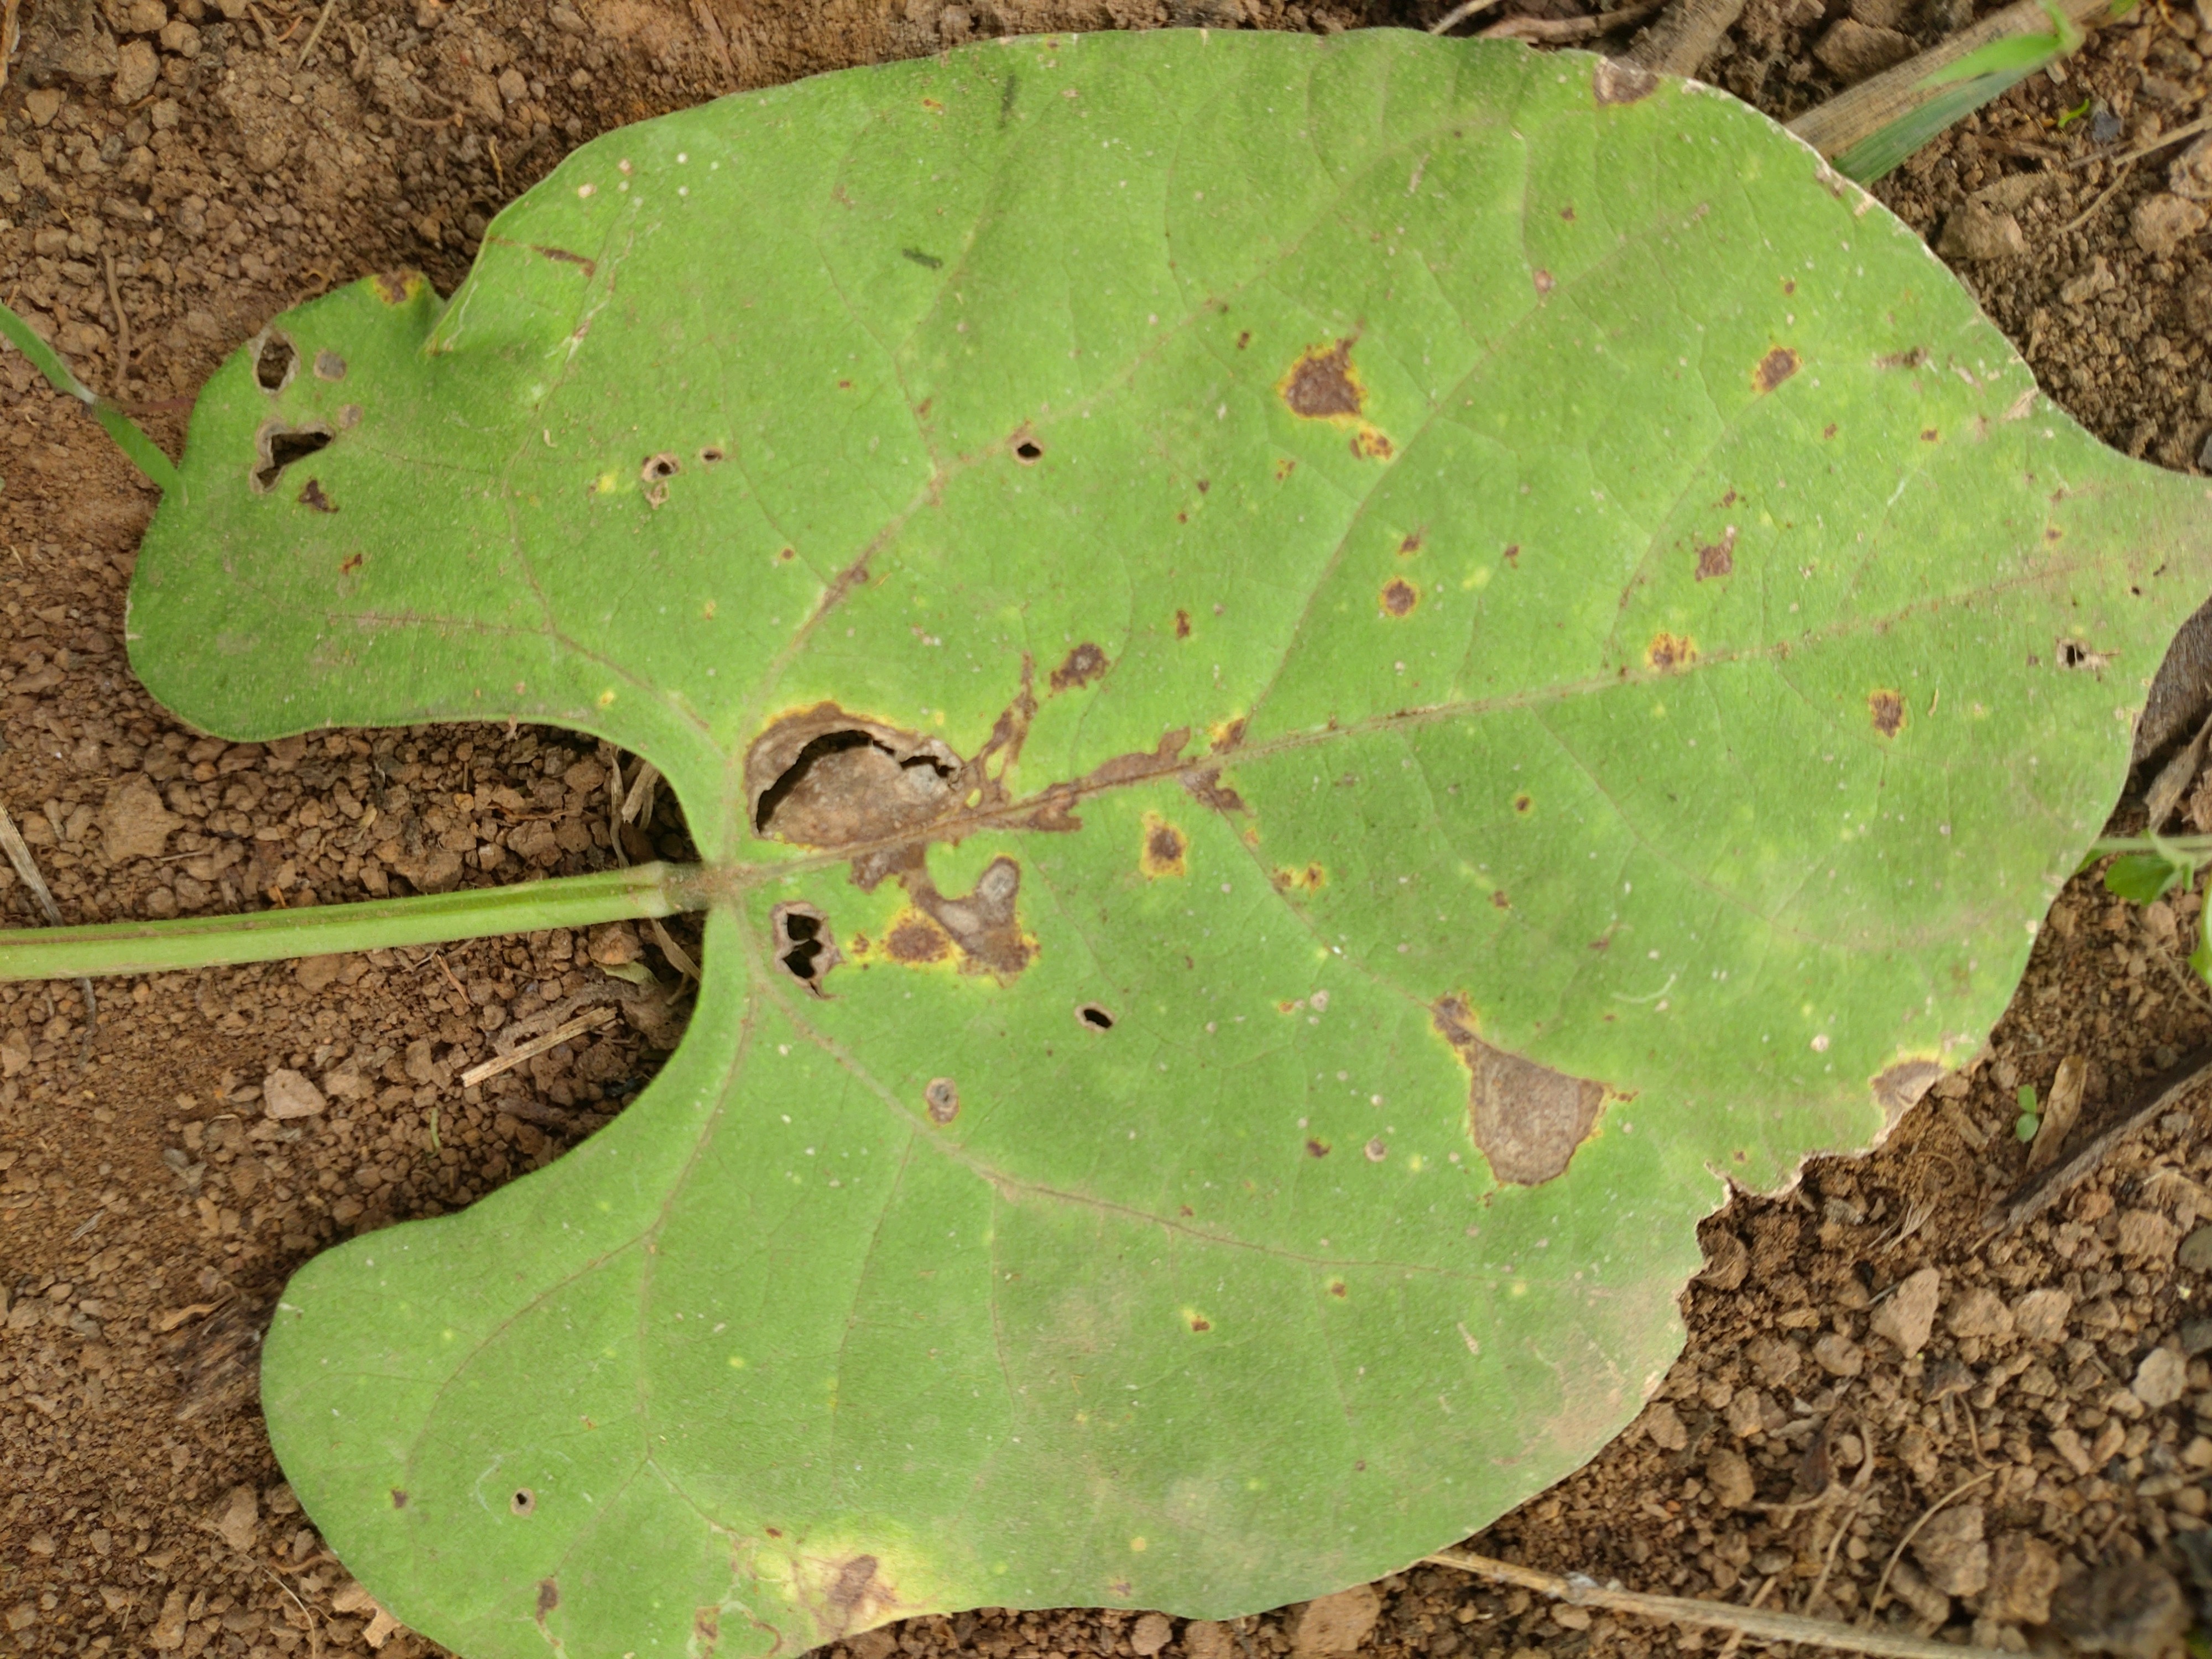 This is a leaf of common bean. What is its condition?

rust
